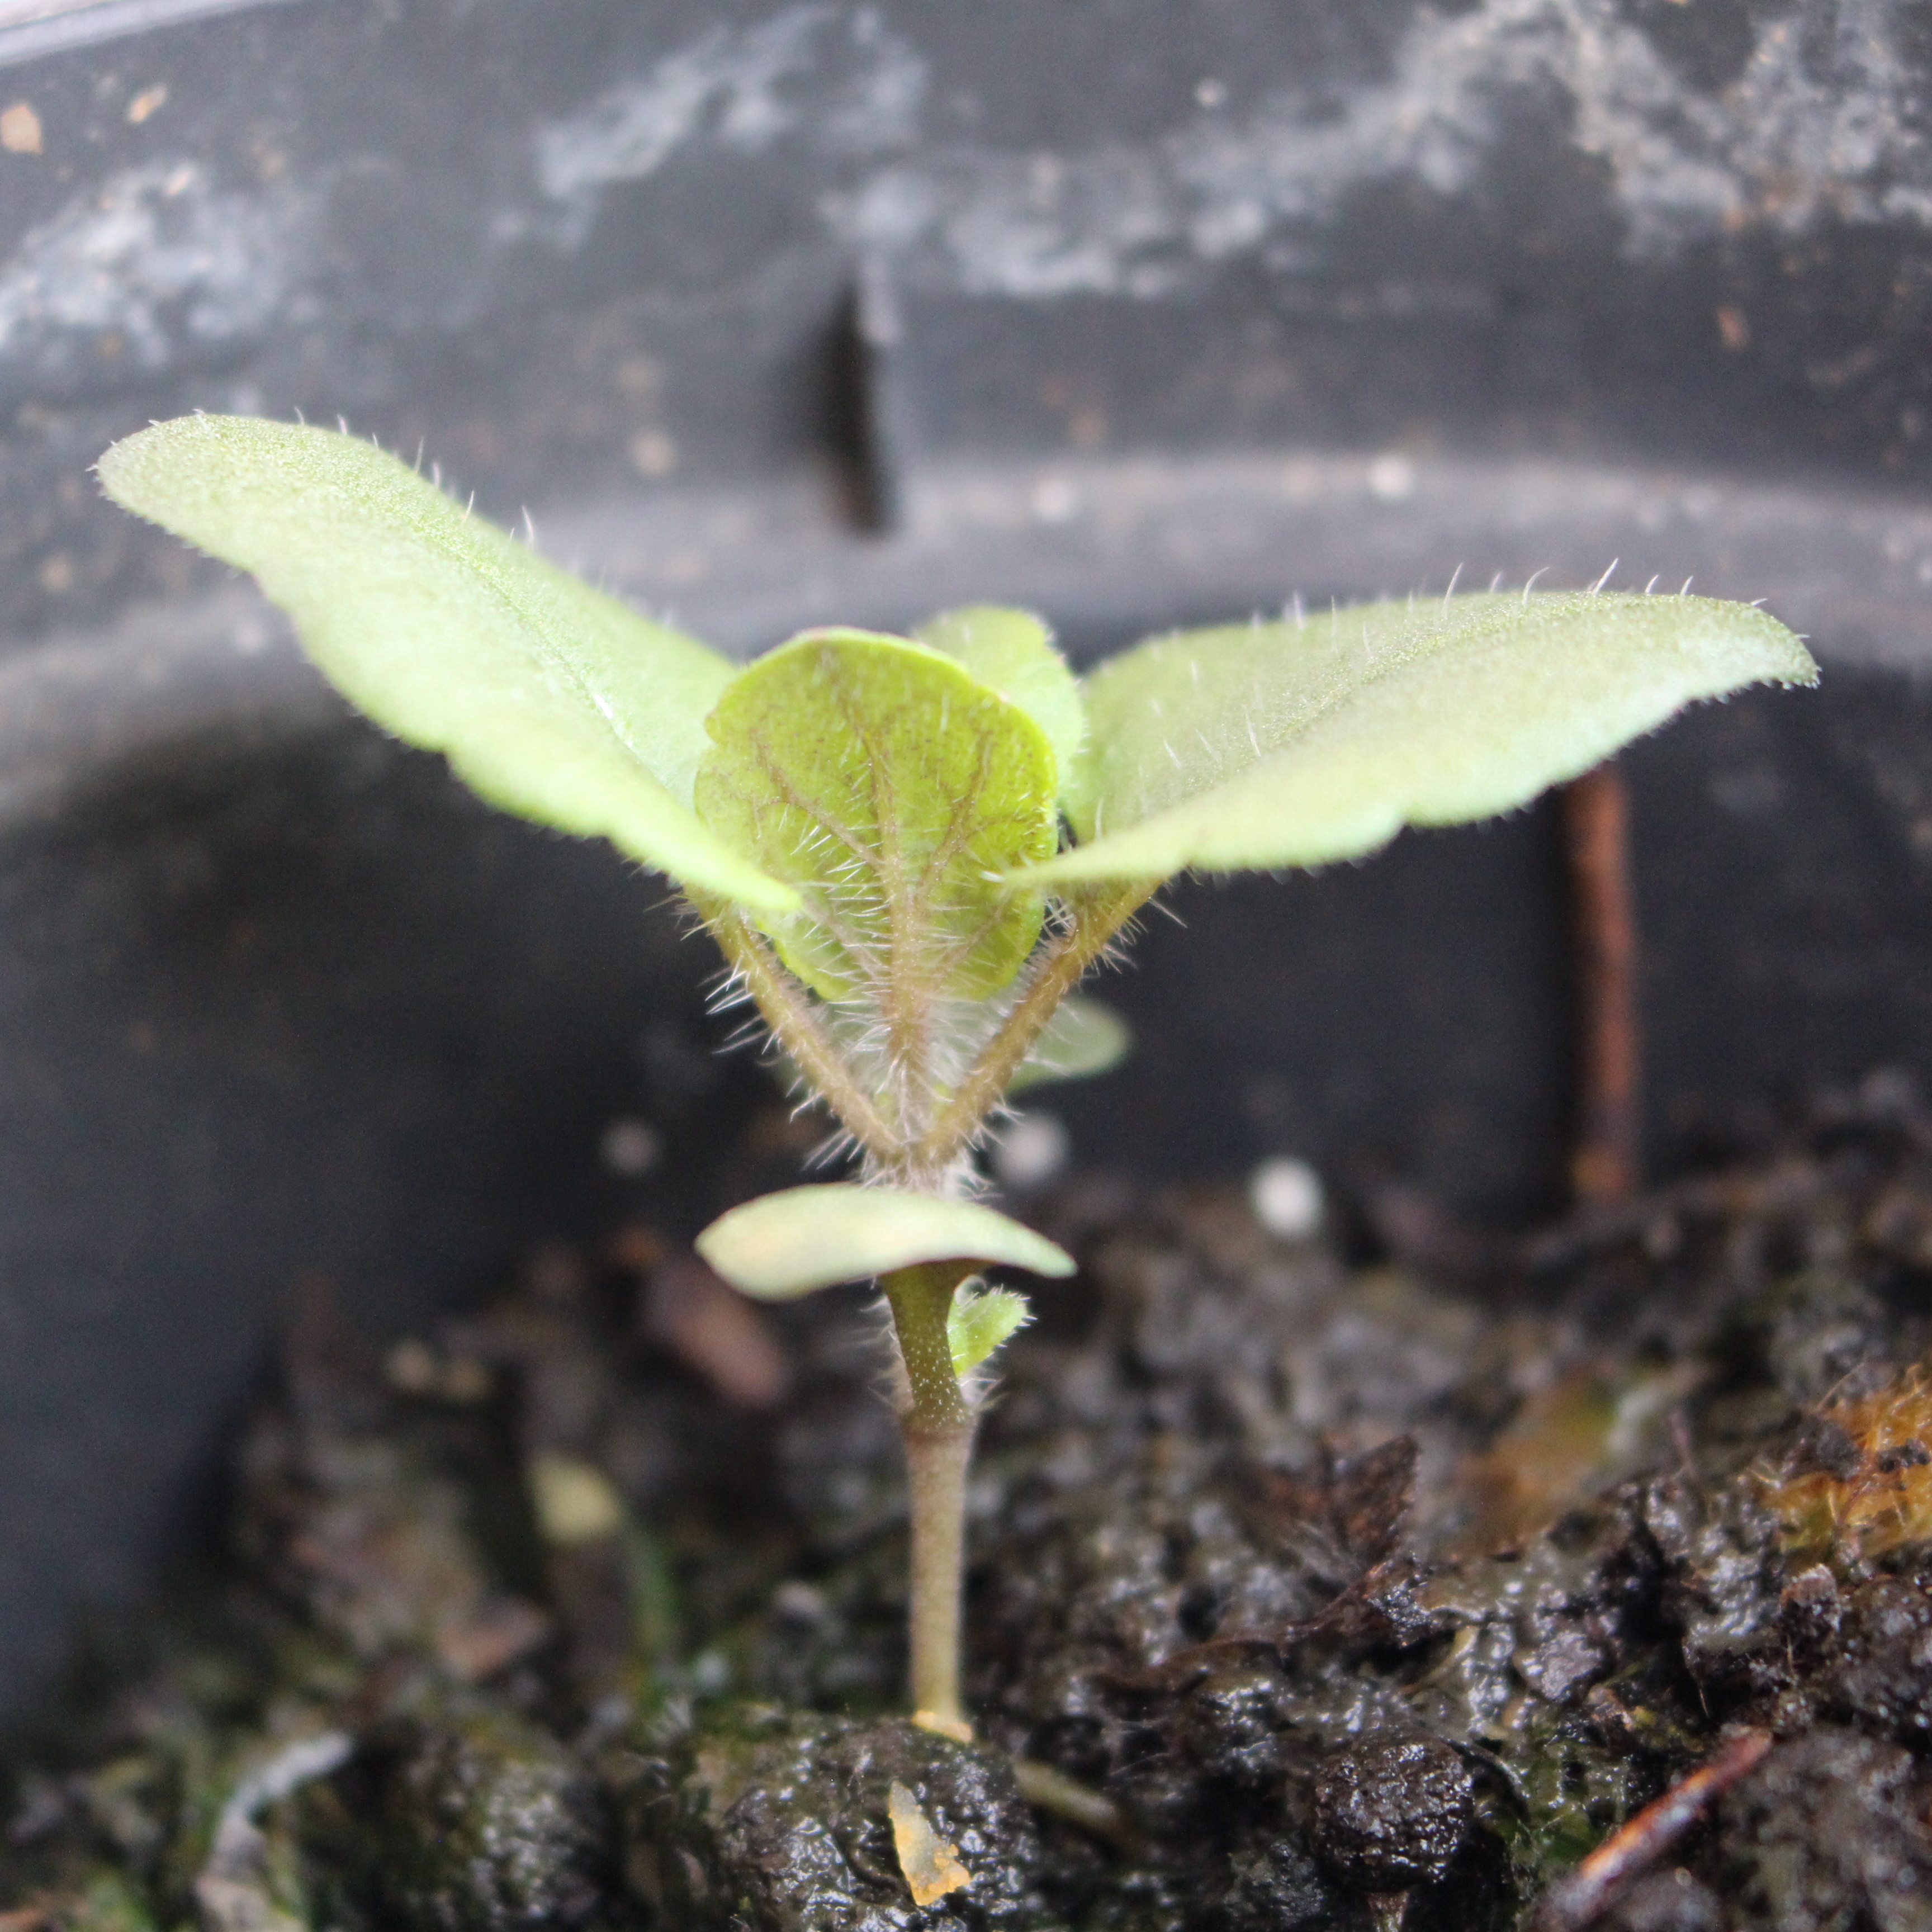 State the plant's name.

Veronica persica
